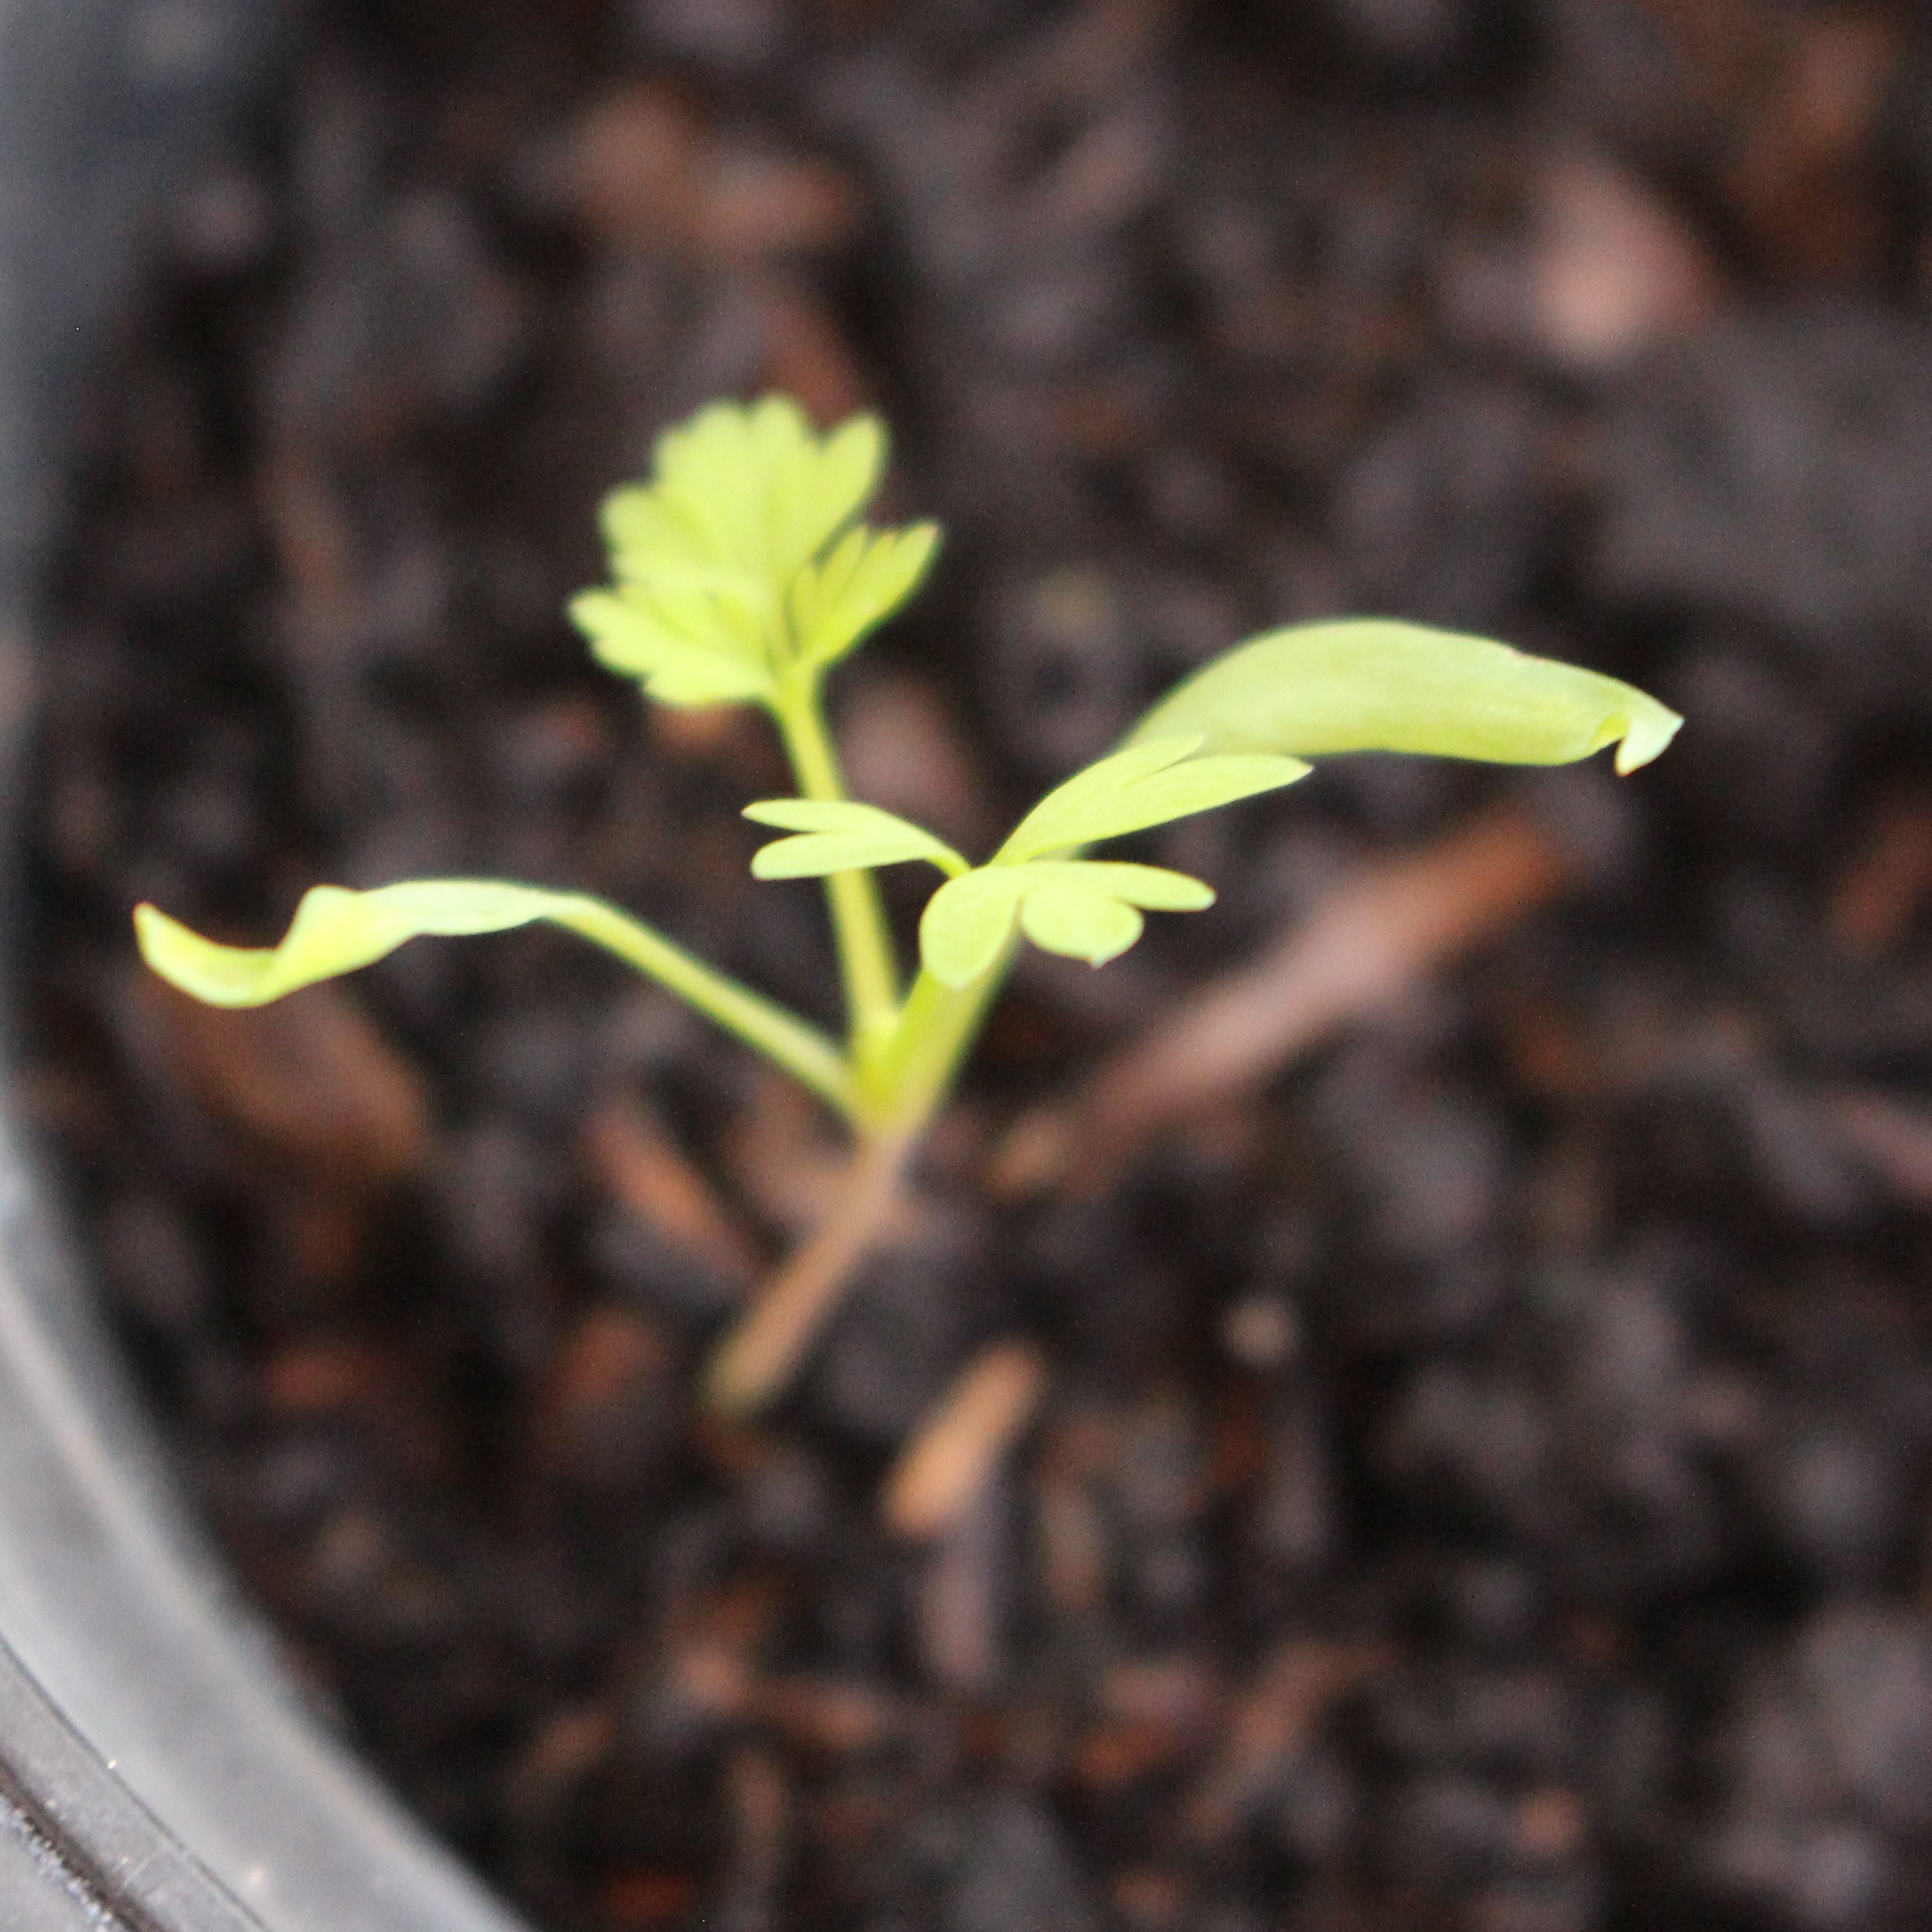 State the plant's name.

Fumaria officinalis
